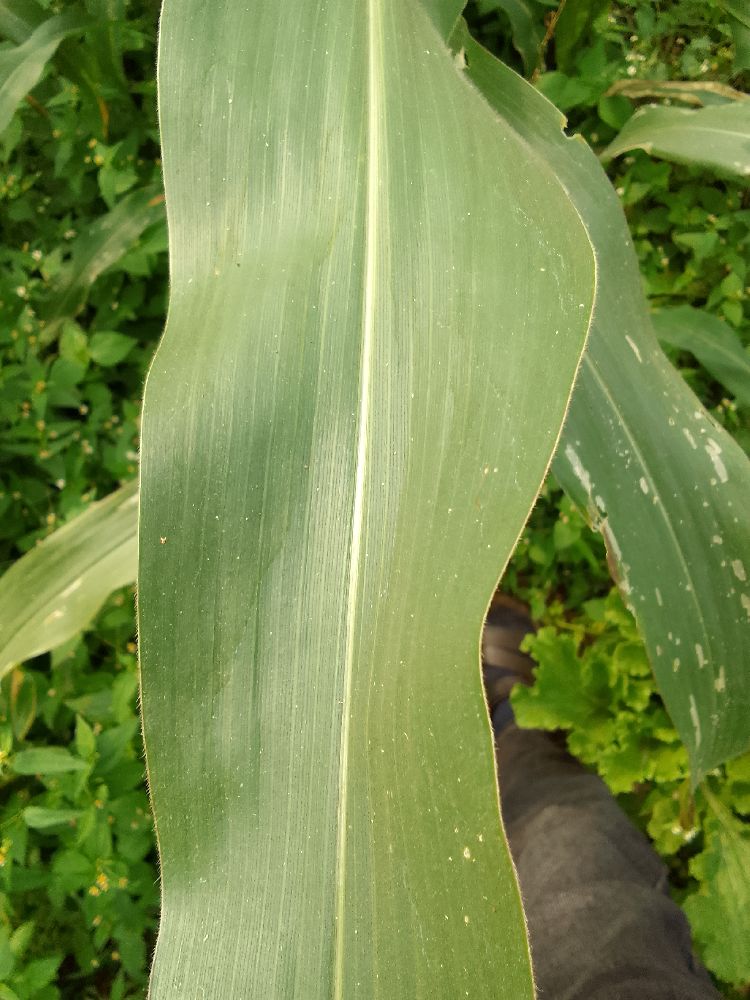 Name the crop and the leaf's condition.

maize, healthy
